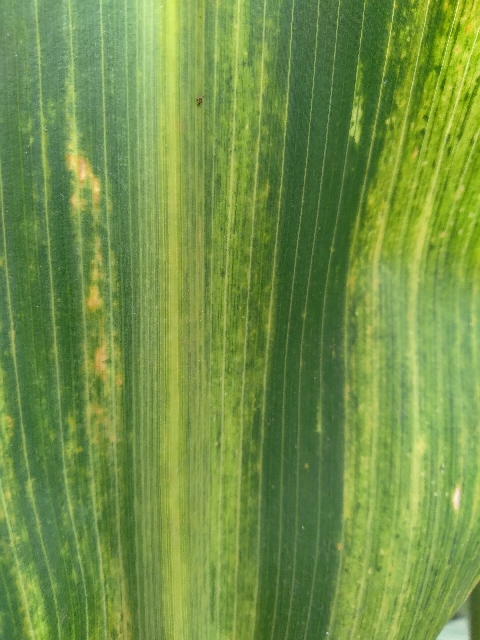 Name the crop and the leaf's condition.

maize, maize lethal necrosis
